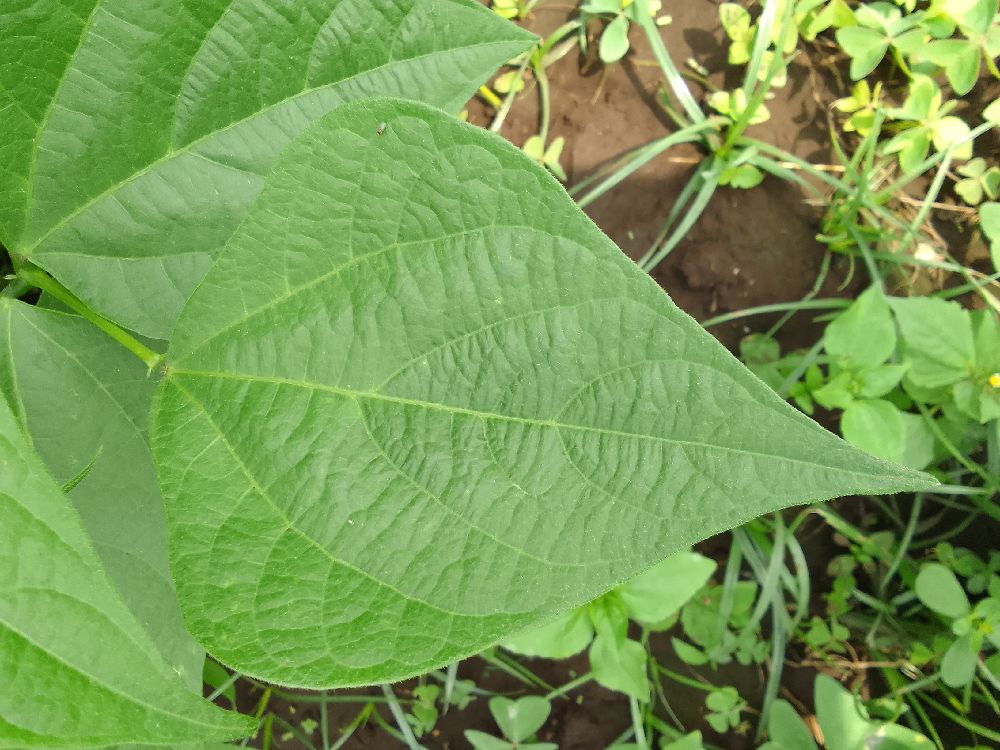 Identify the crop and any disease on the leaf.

common bean, healthy
